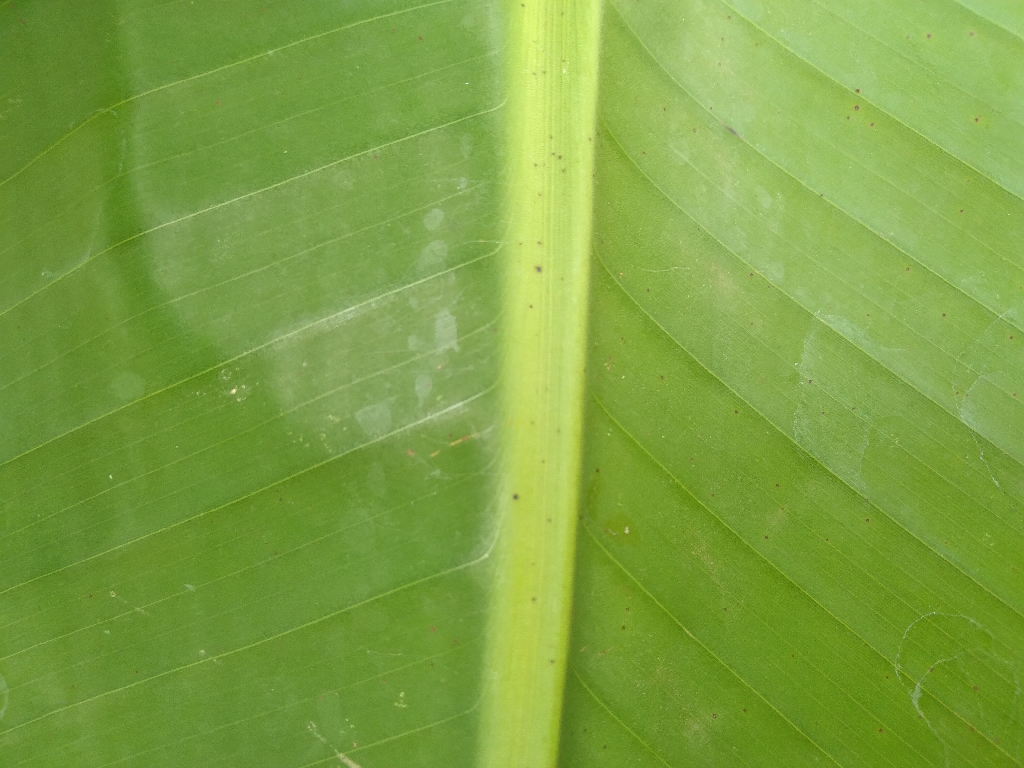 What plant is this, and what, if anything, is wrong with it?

banana, healthy
